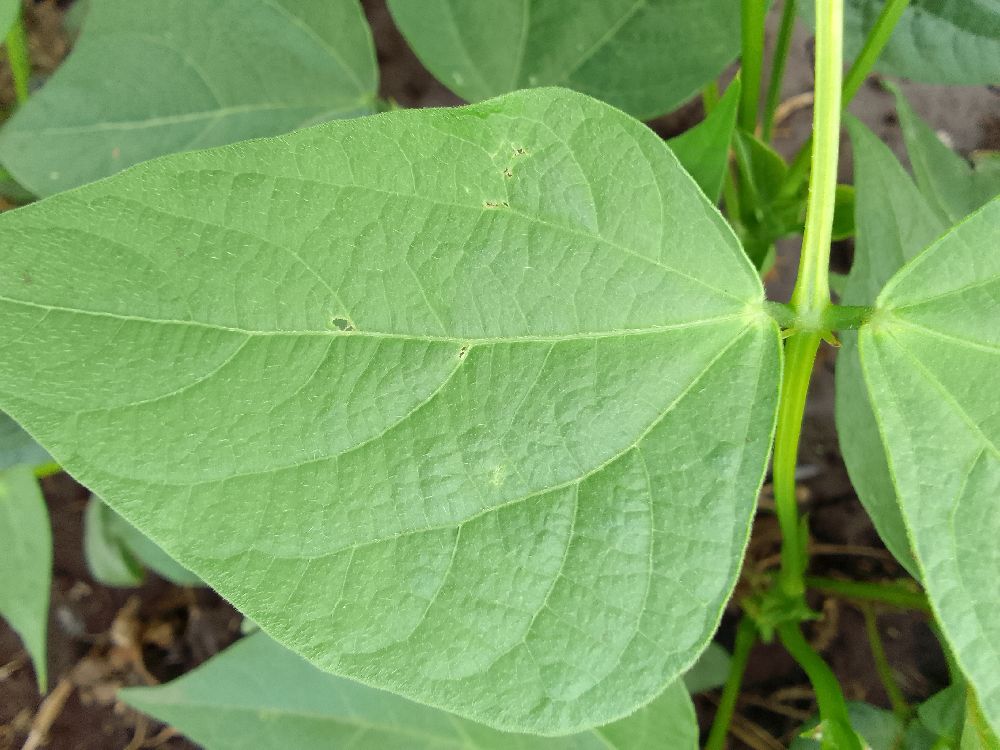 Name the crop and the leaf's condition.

common bean, healthy
